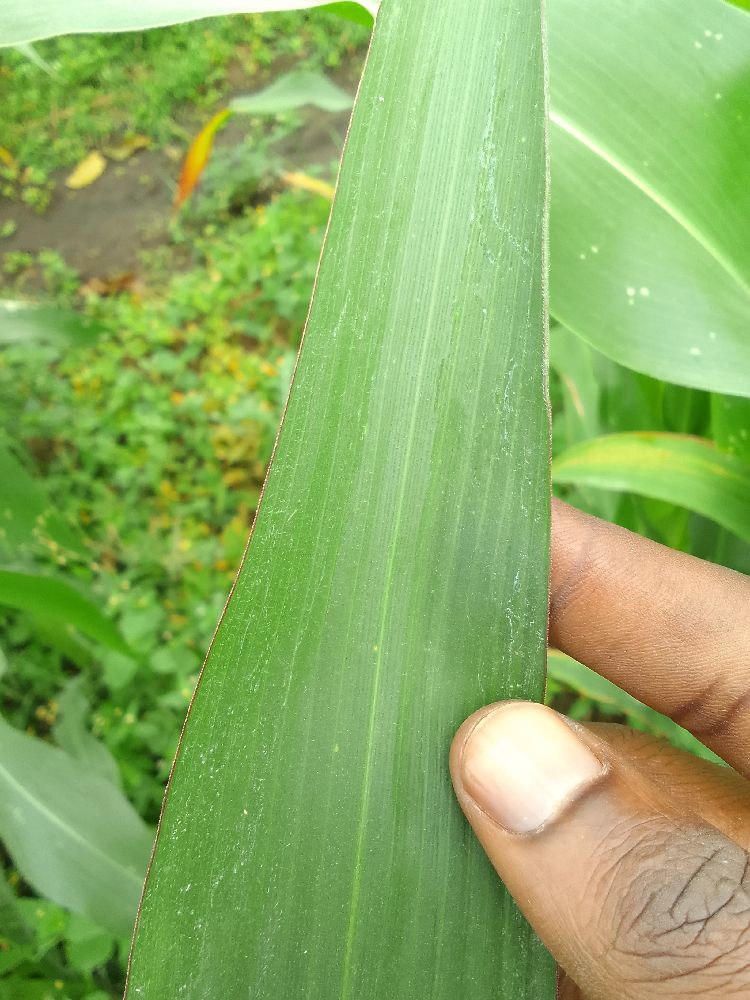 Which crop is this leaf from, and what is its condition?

maize, healthy
